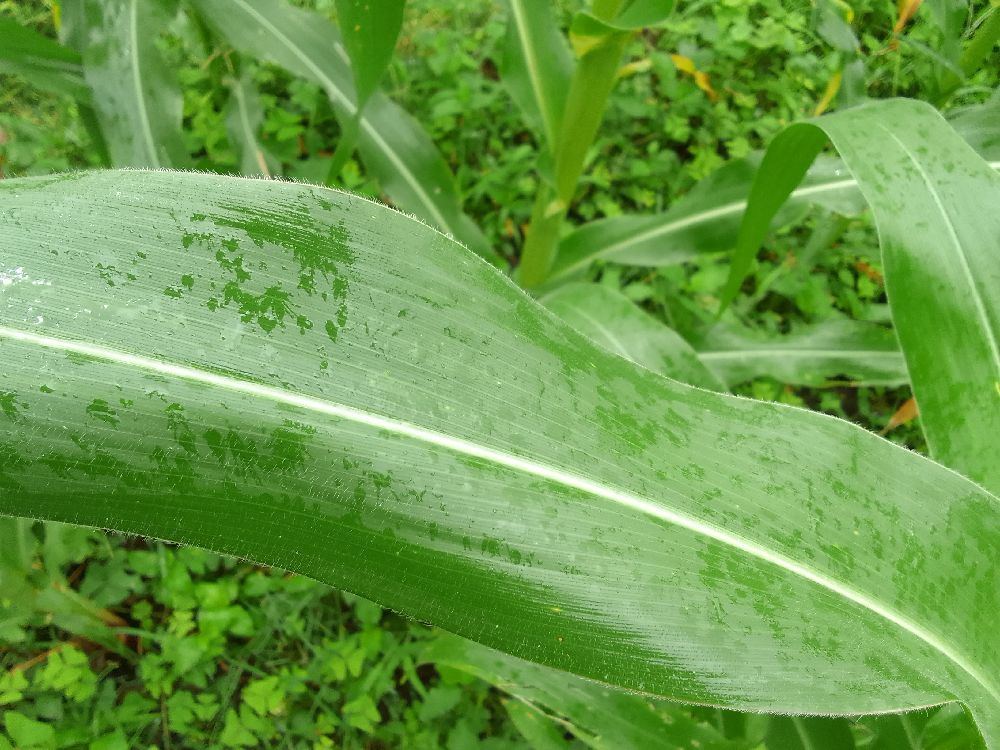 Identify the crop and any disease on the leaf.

maize, healthy
